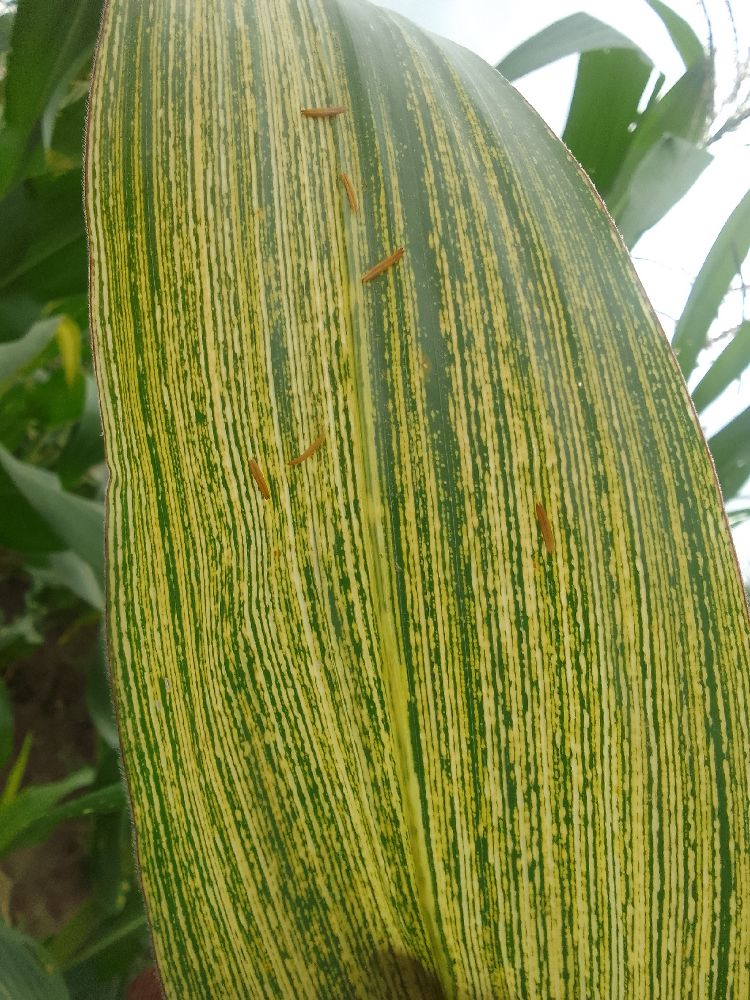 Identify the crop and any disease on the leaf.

maize, maize streak virus
